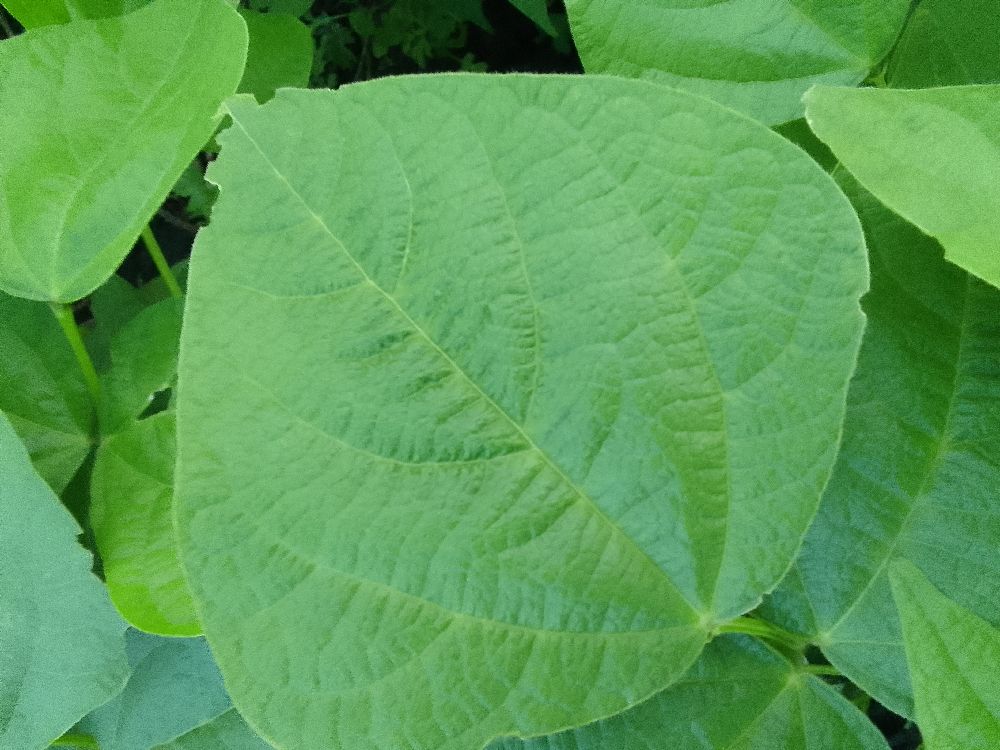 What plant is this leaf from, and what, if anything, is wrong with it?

common bean, healthy
